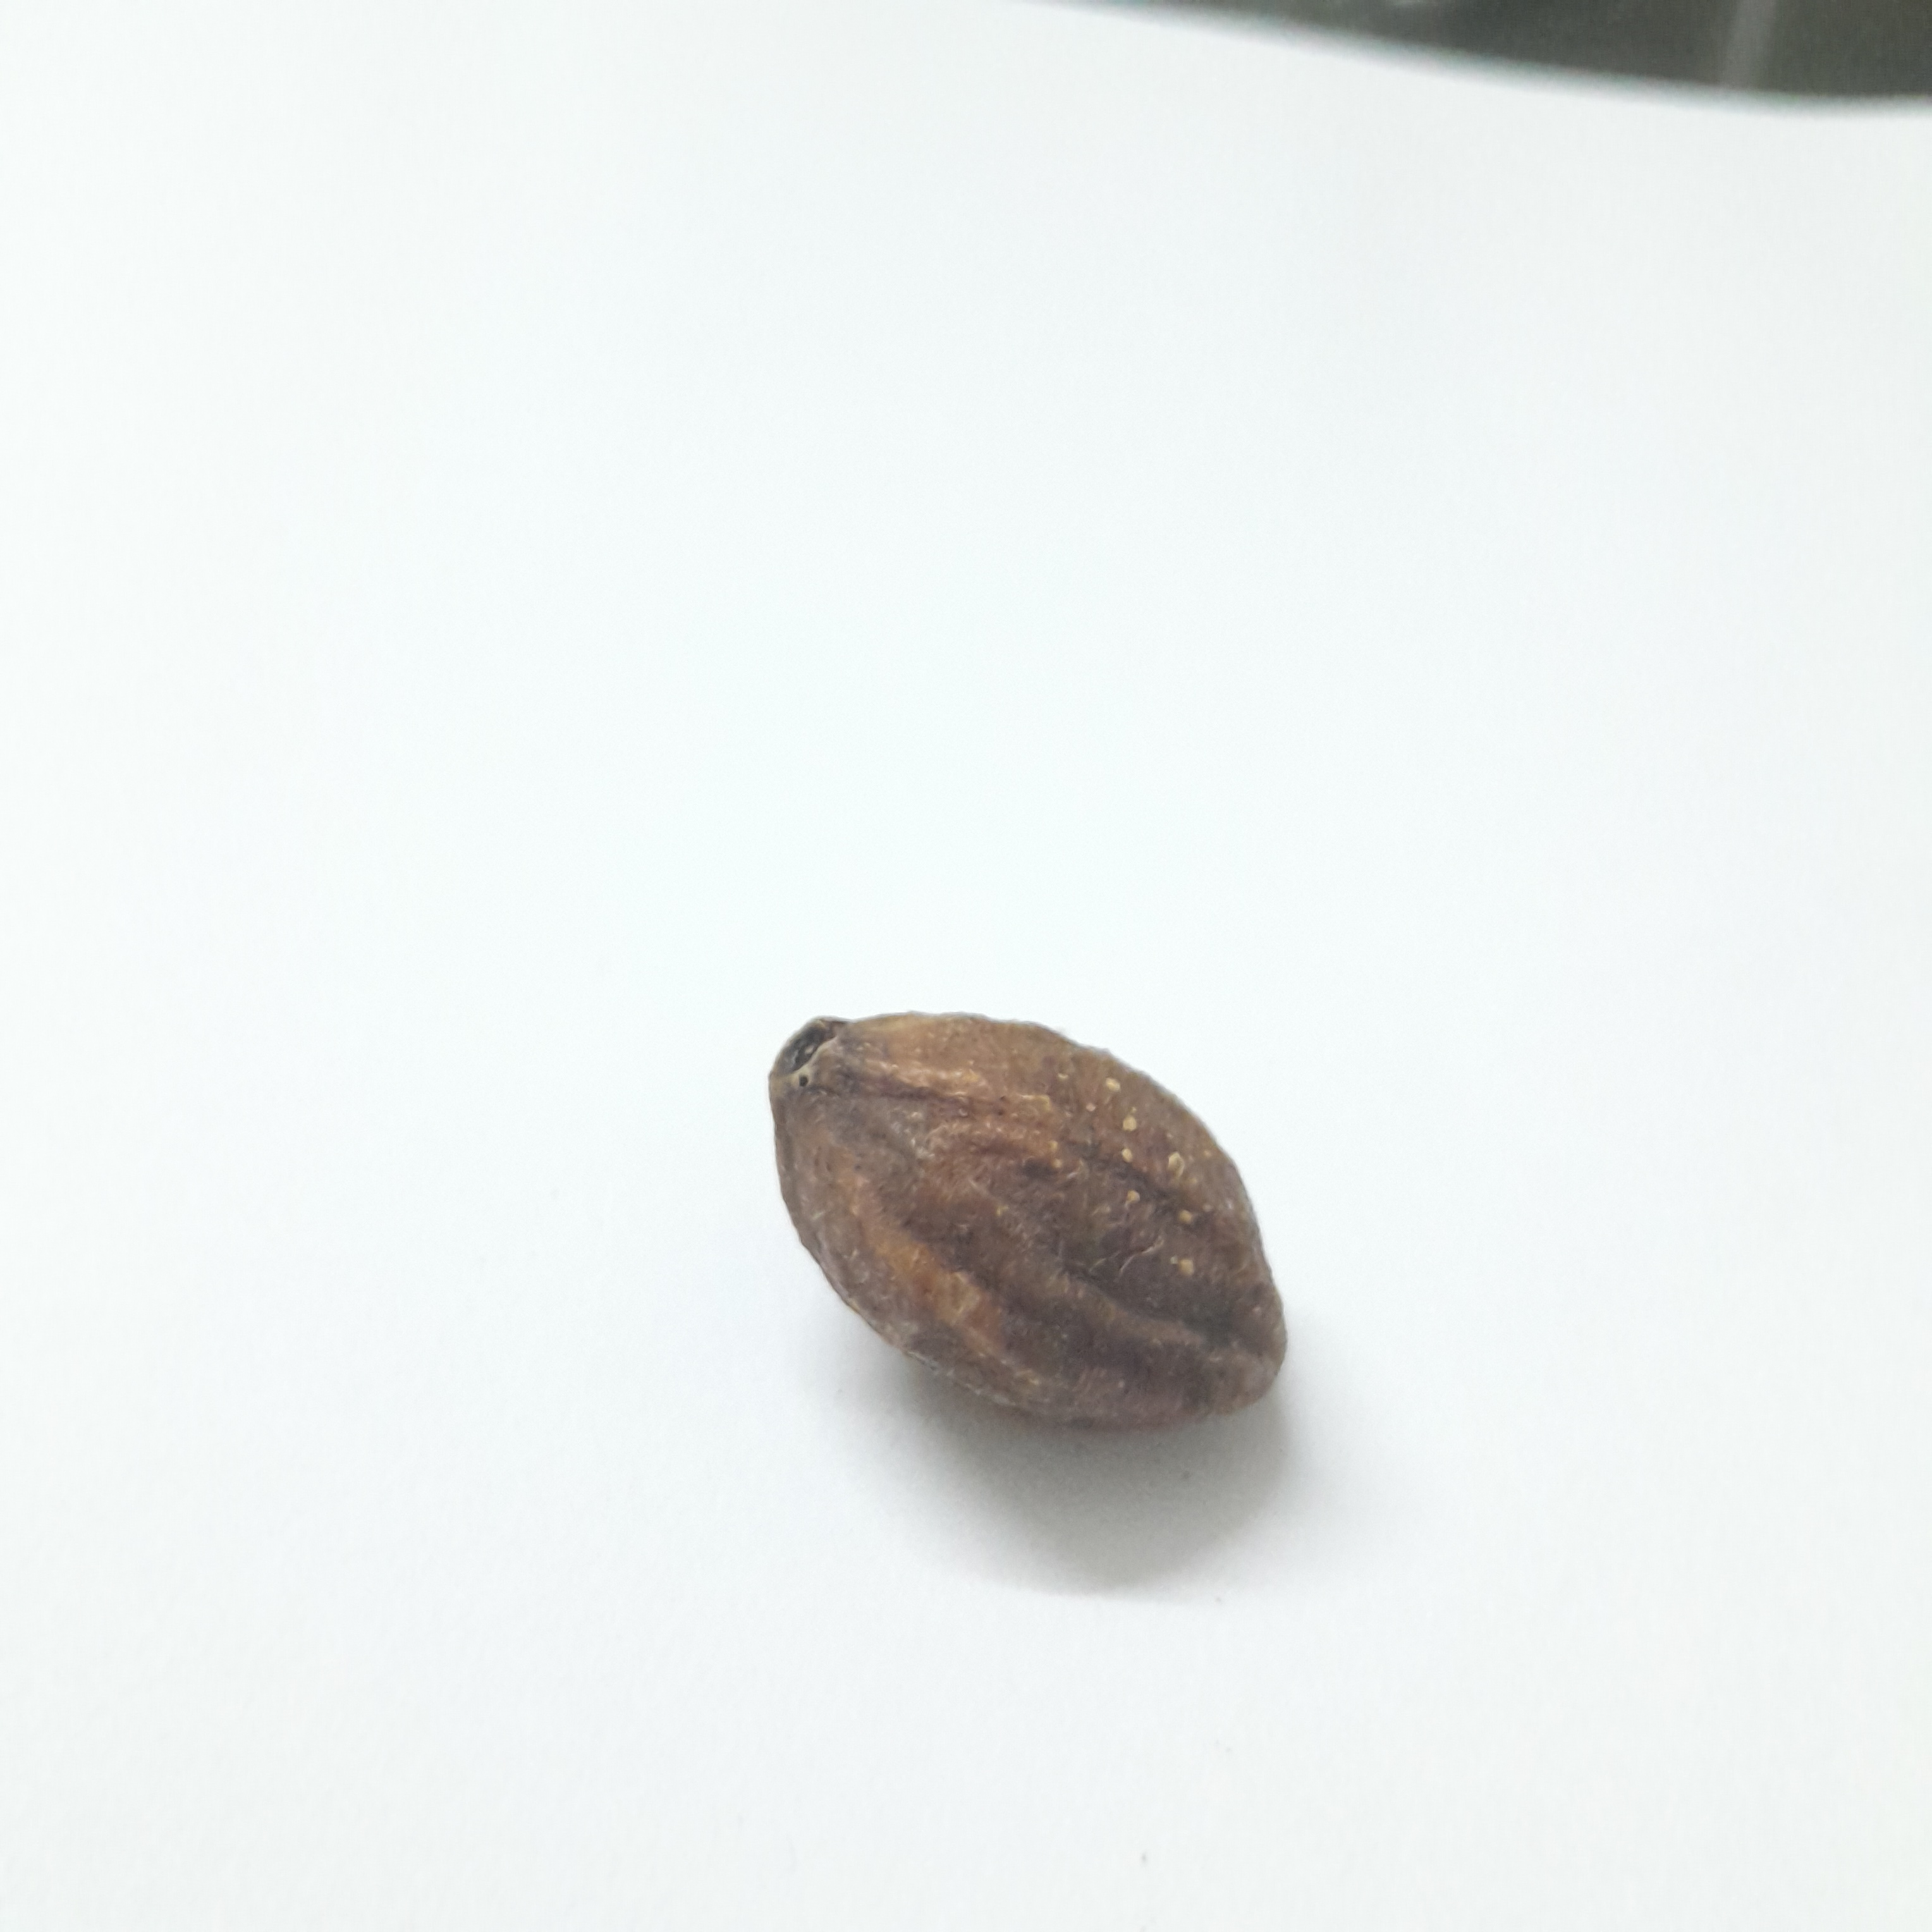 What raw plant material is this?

hirdaa
